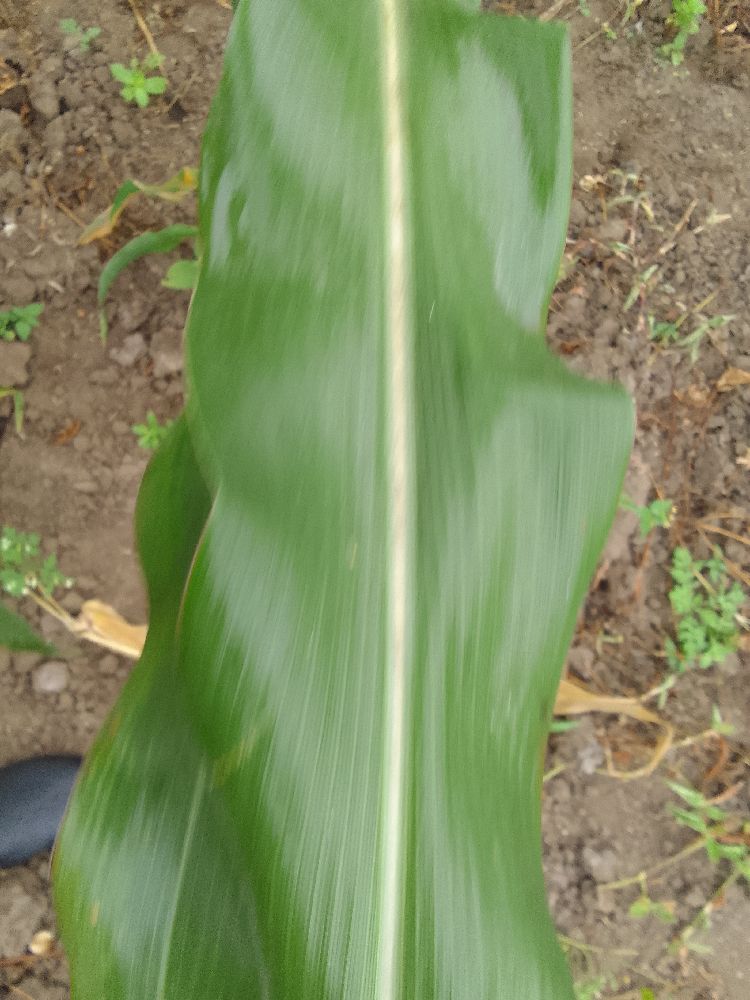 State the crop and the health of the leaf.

maize, healthy
